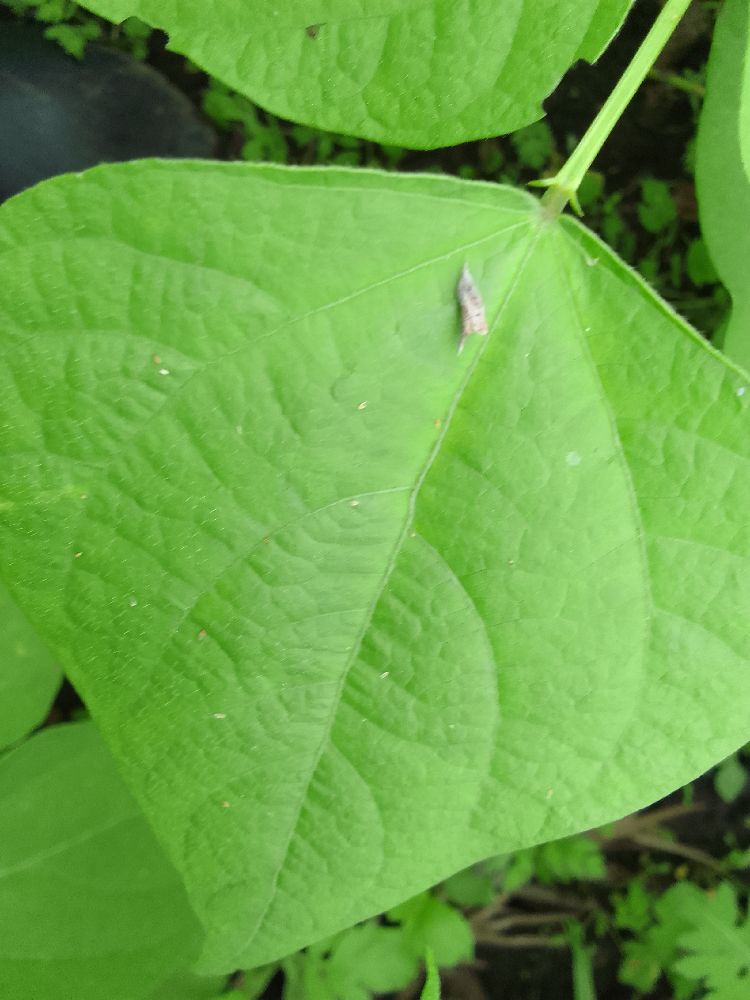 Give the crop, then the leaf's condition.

common bean, healthy
